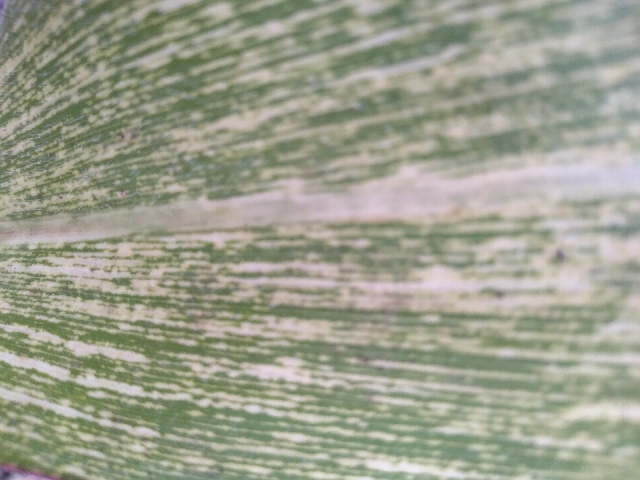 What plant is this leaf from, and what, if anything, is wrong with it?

maize, maize streak virus
